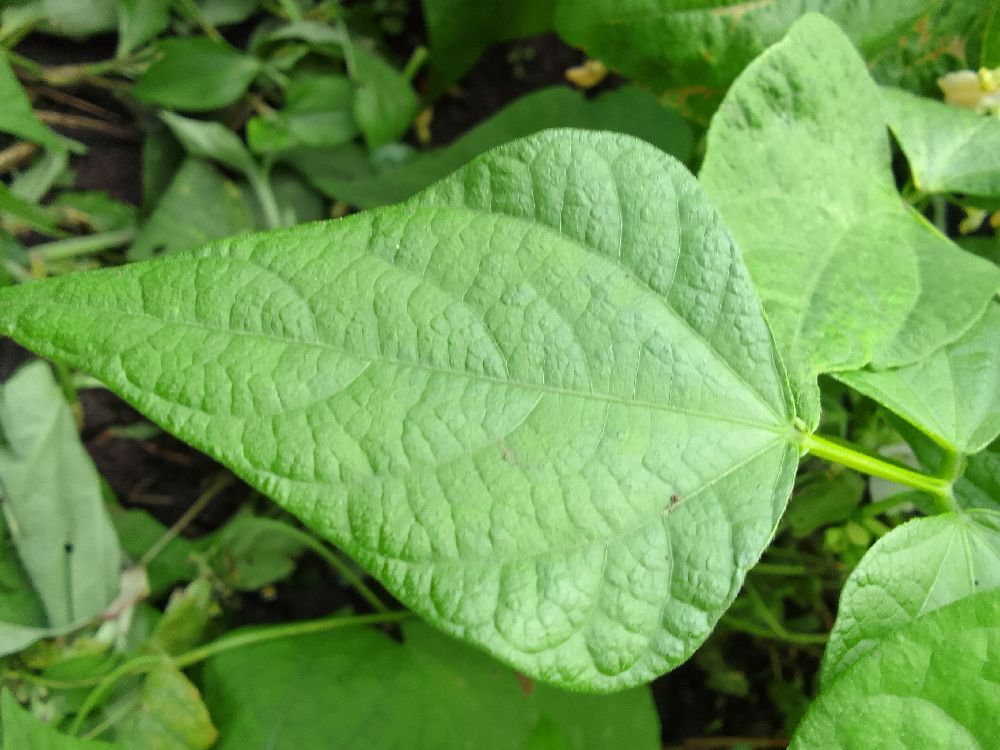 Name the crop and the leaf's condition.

common bean, healthy
